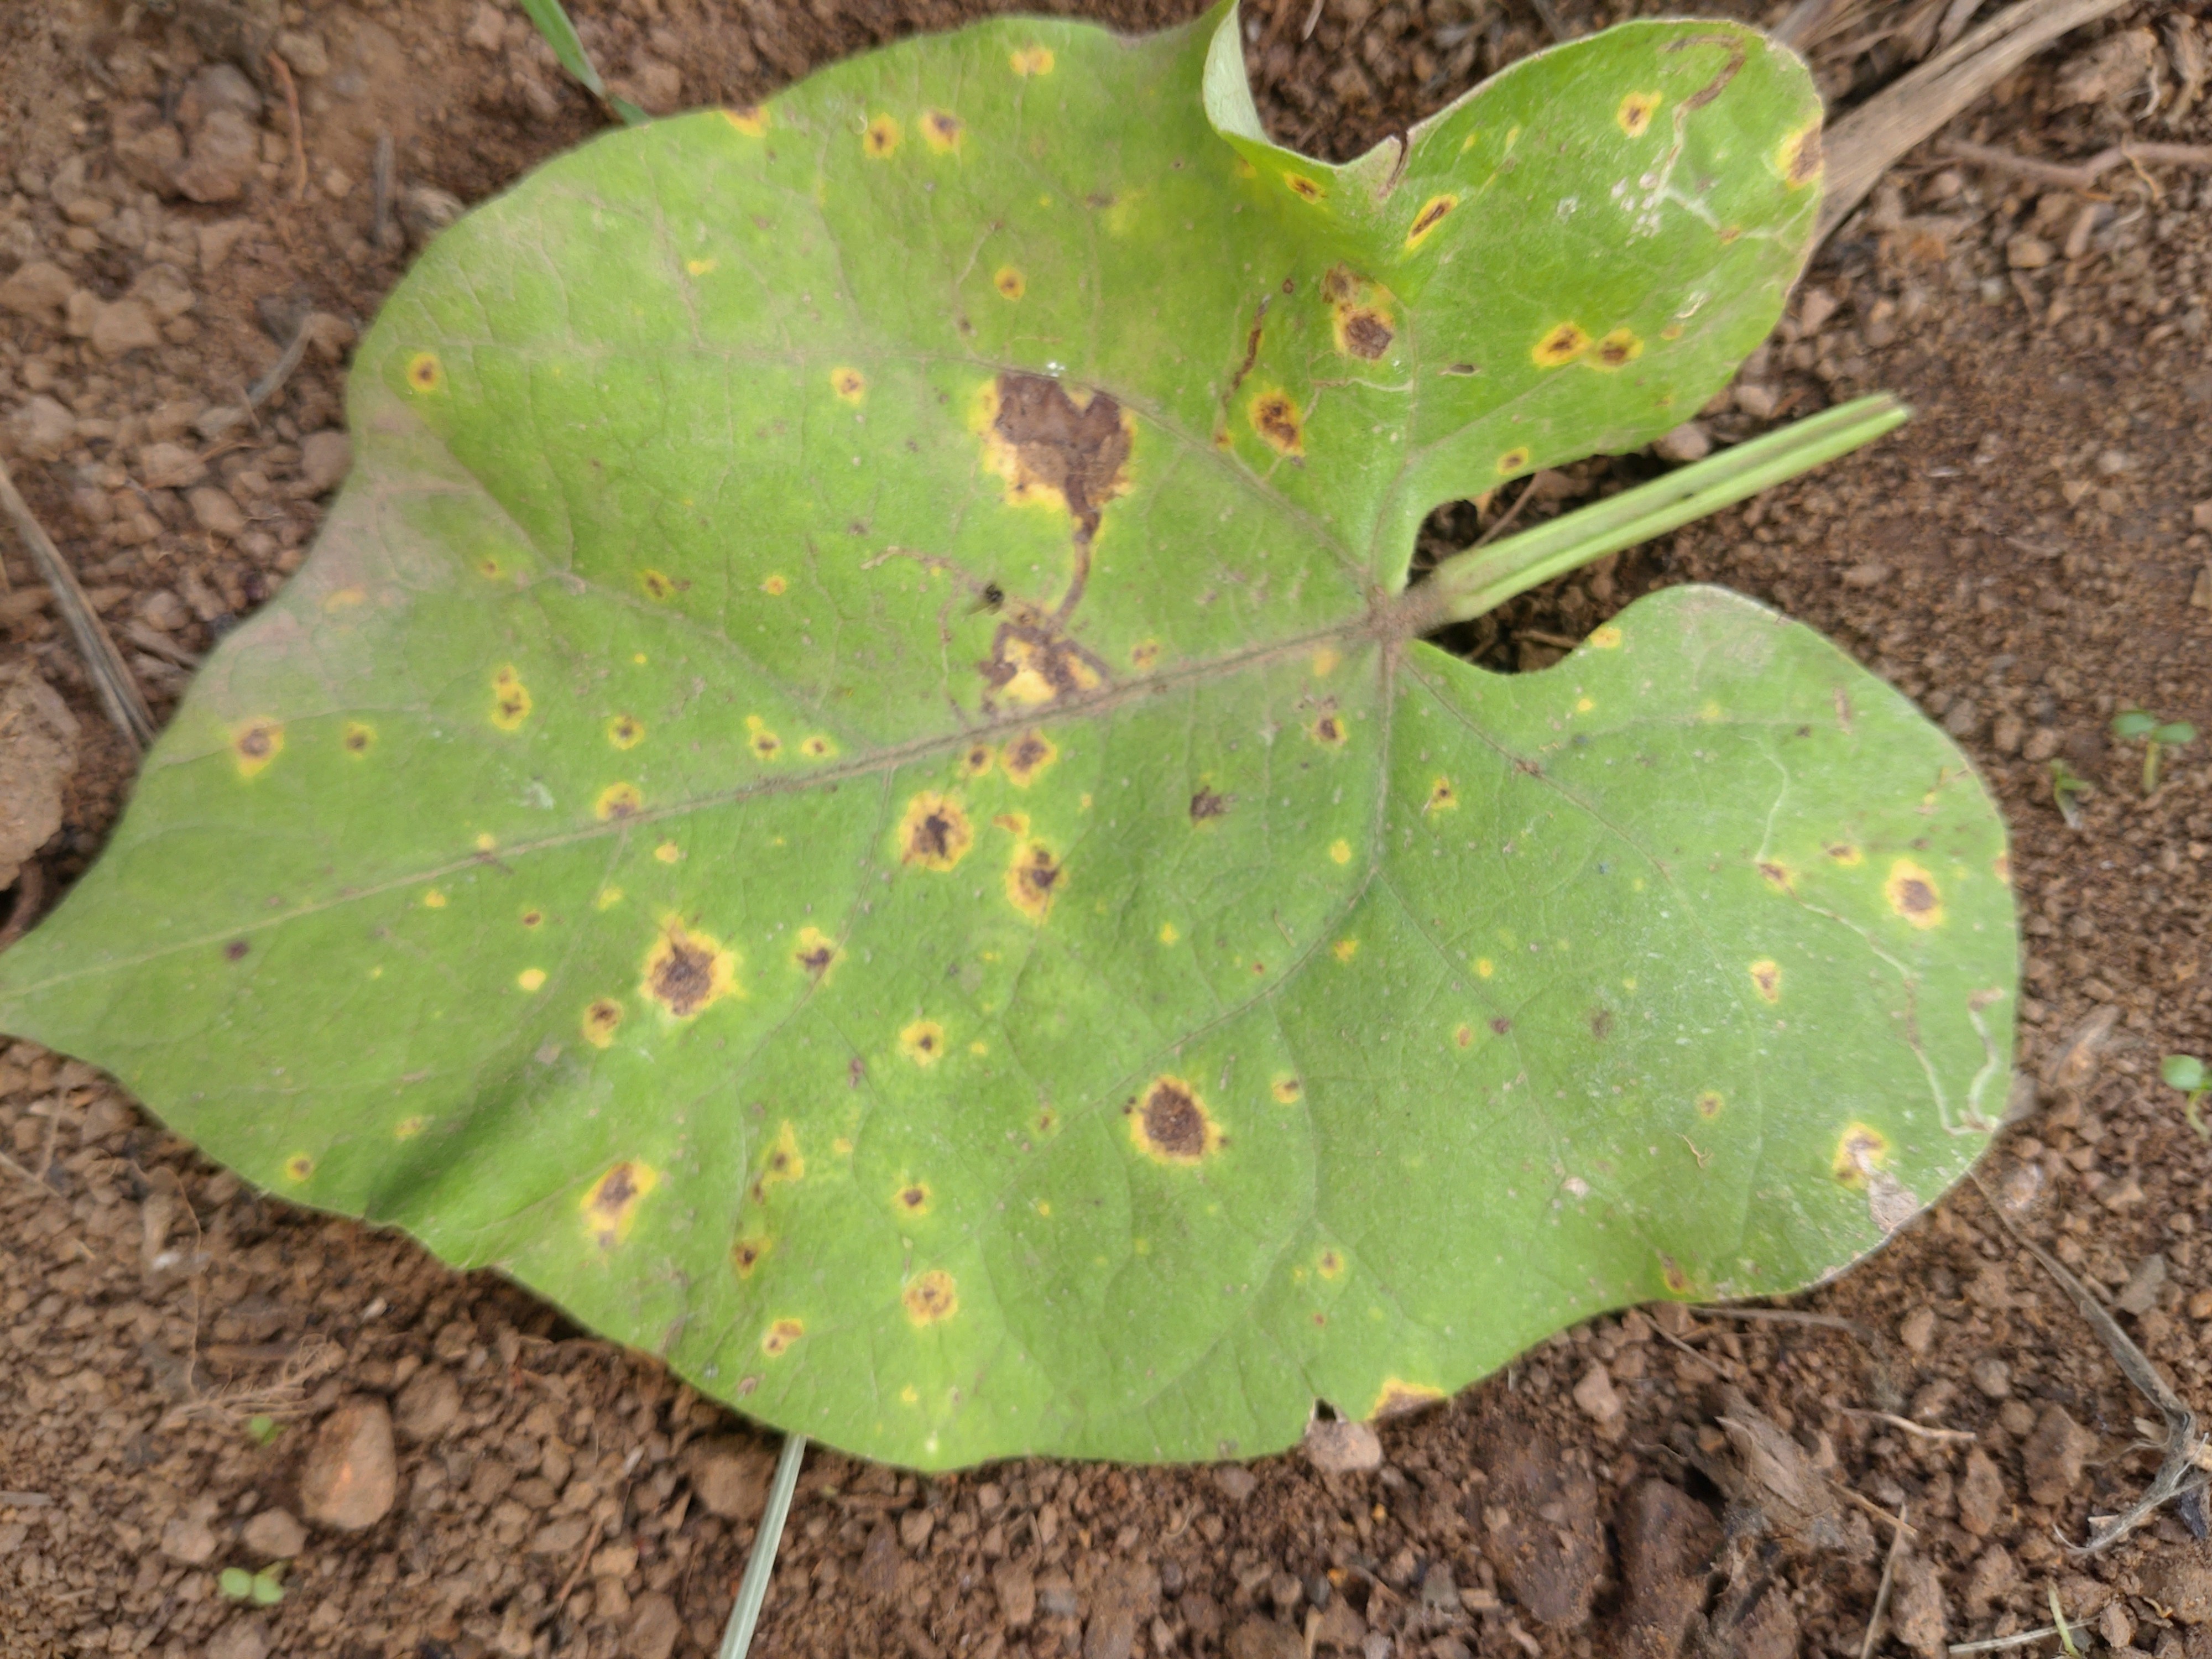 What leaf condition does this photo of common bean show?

rust
